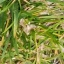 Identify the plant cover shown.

grass
